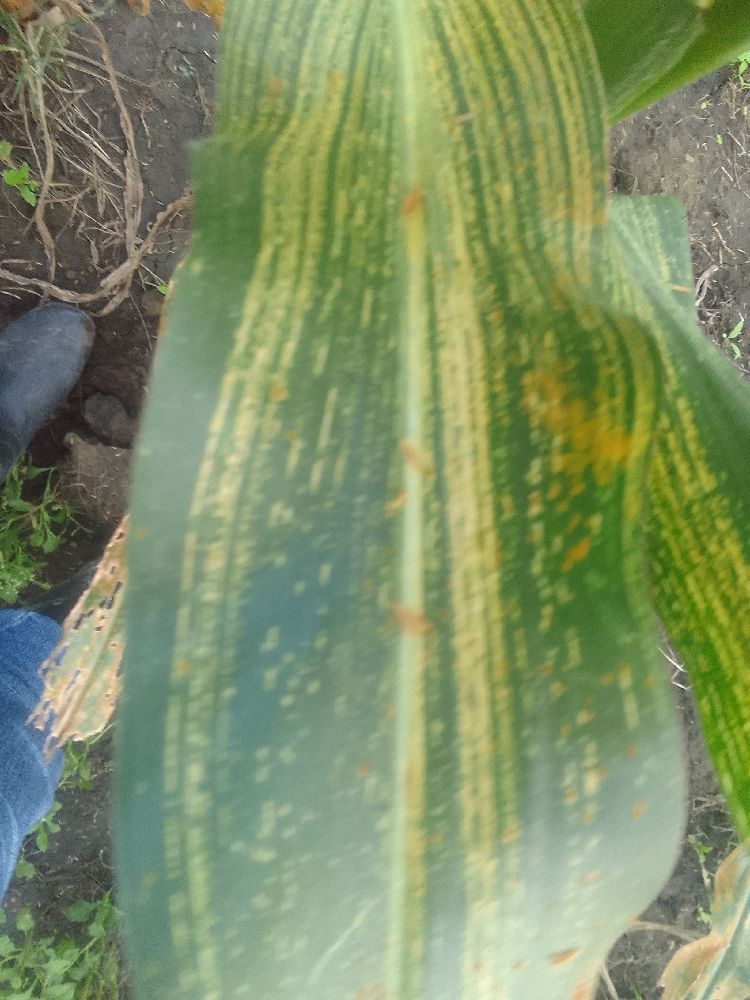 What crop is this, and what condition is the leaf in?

maize, maize streak virus
